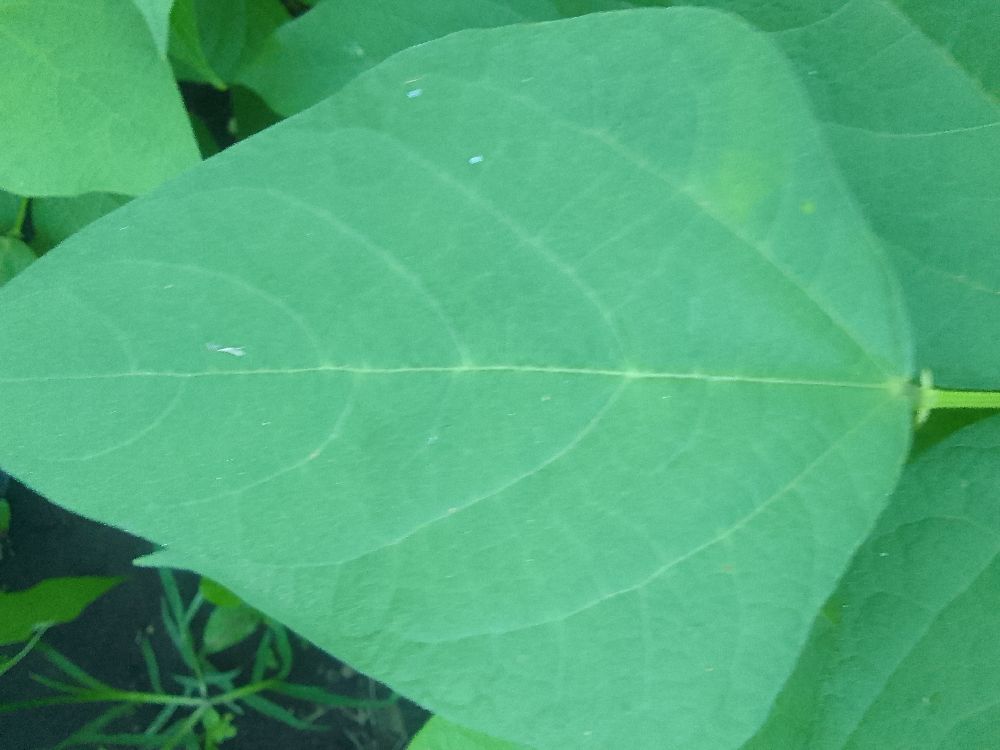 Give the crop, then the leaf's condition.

common bean, healthy
